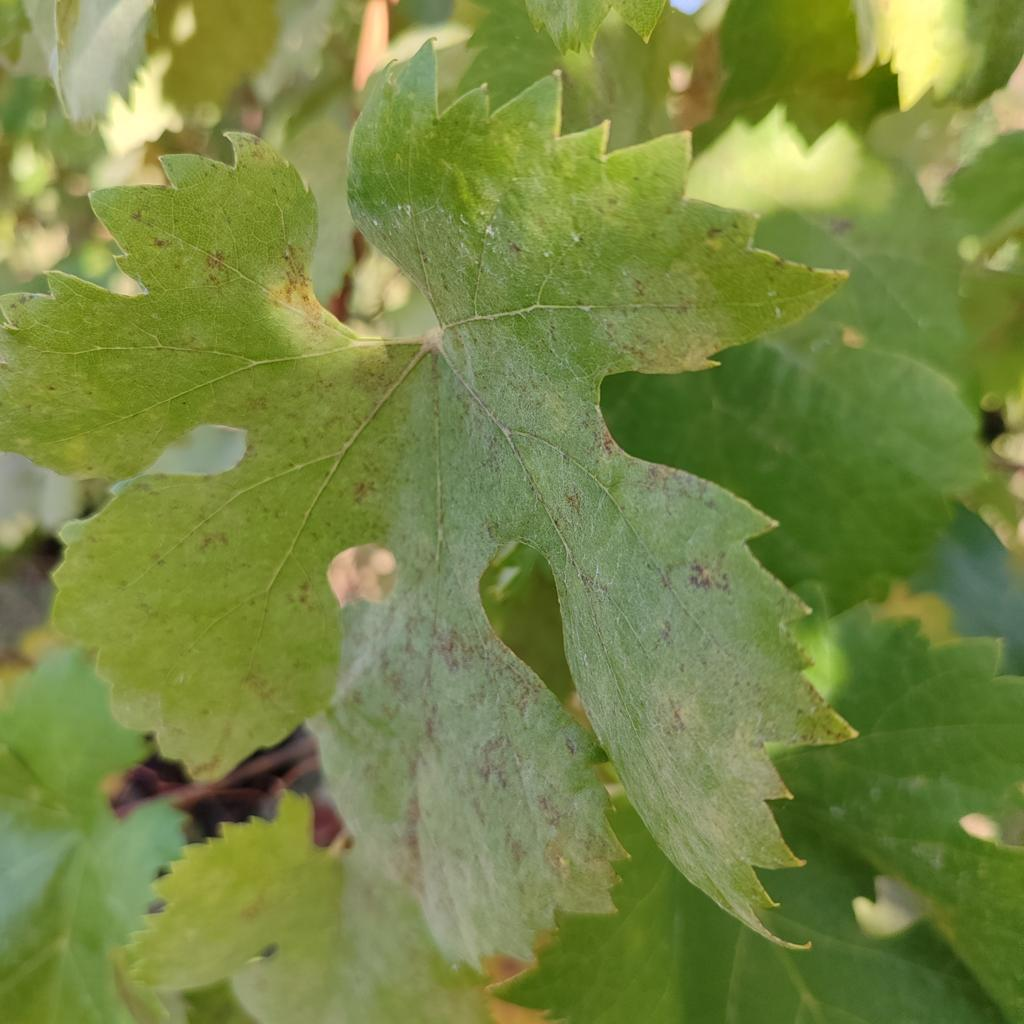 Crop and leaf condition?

grapevine, powdery mildew
